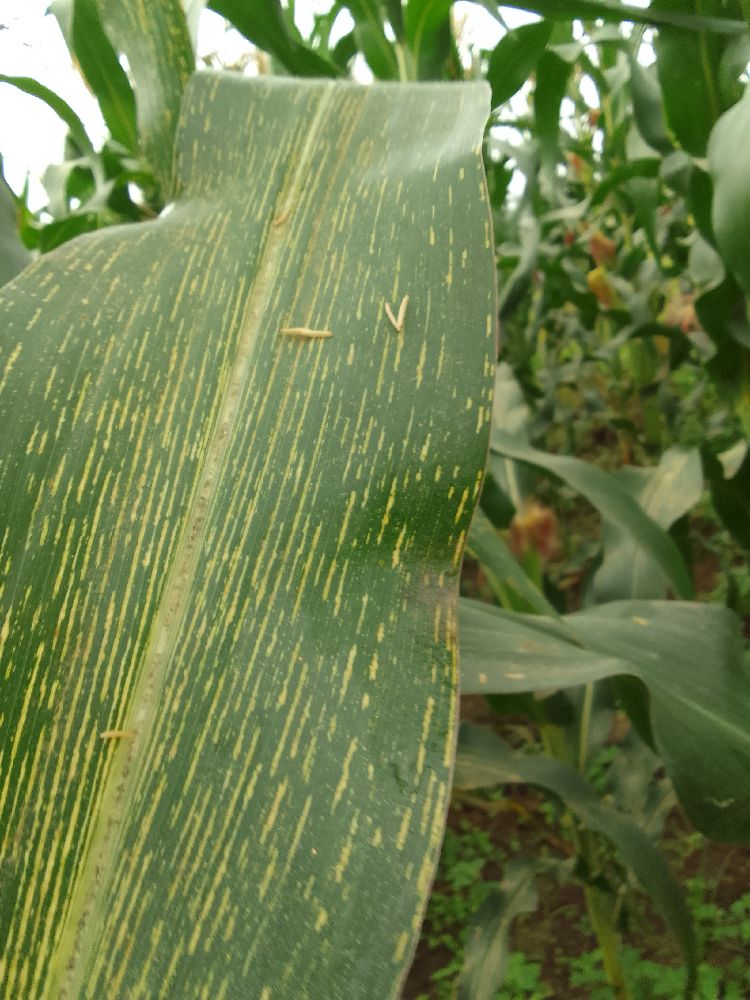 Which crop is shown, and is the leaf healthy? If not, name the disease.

maize, maize streak virus
